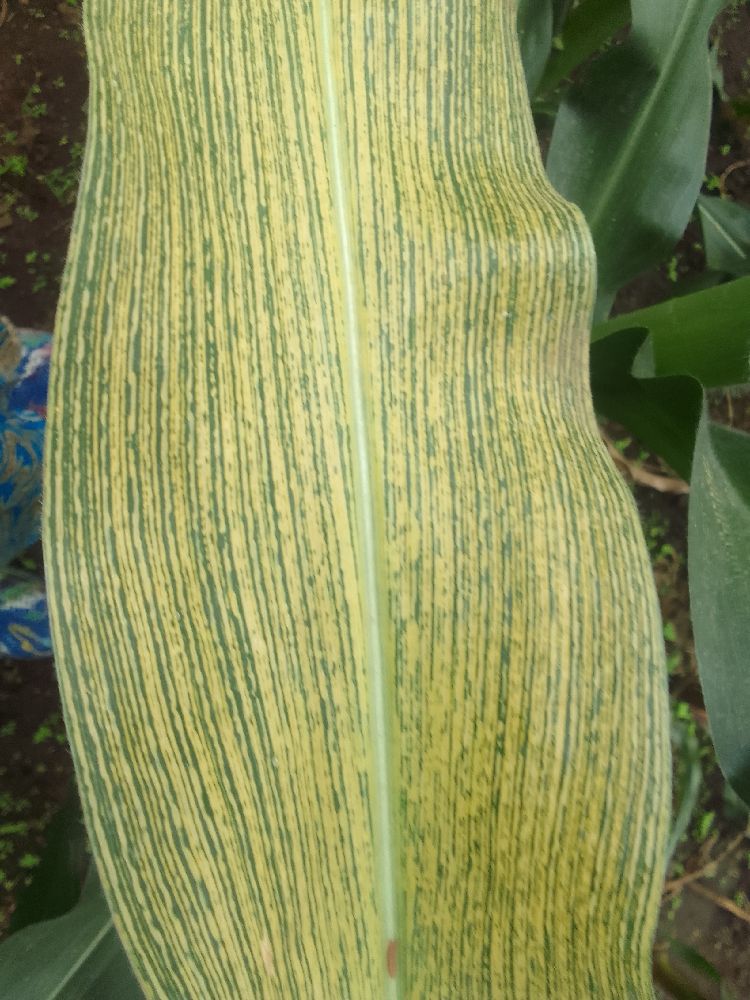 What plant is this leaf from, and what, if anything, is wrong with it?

maize, maize streak virus
